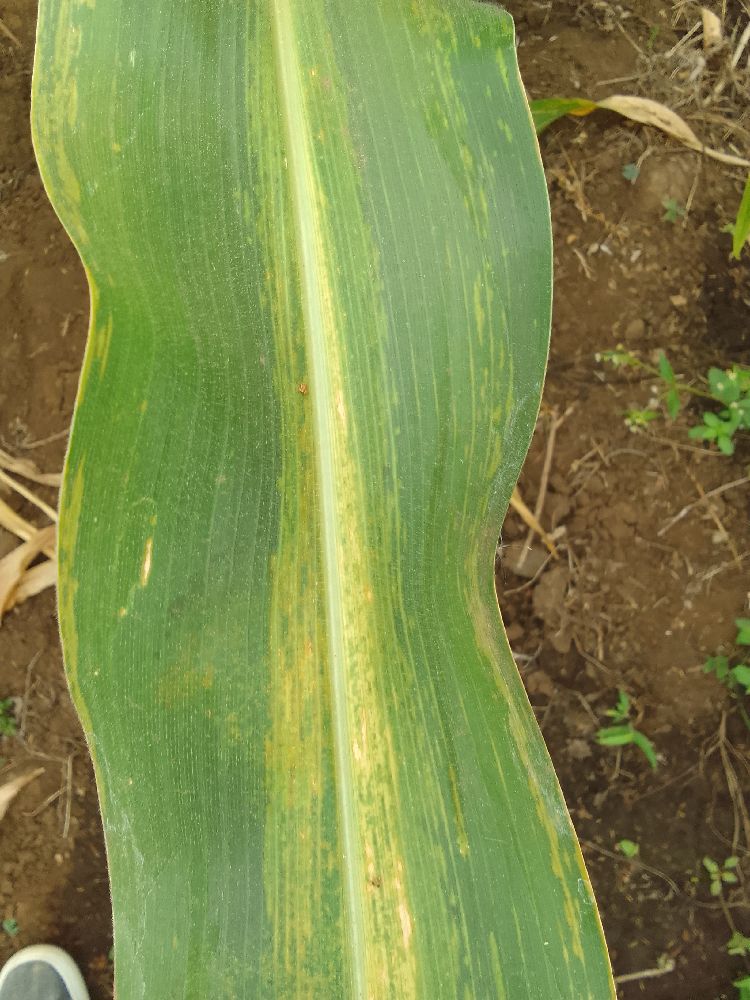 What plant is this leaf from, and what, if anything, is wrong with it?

maize, maize lethal necrosis
